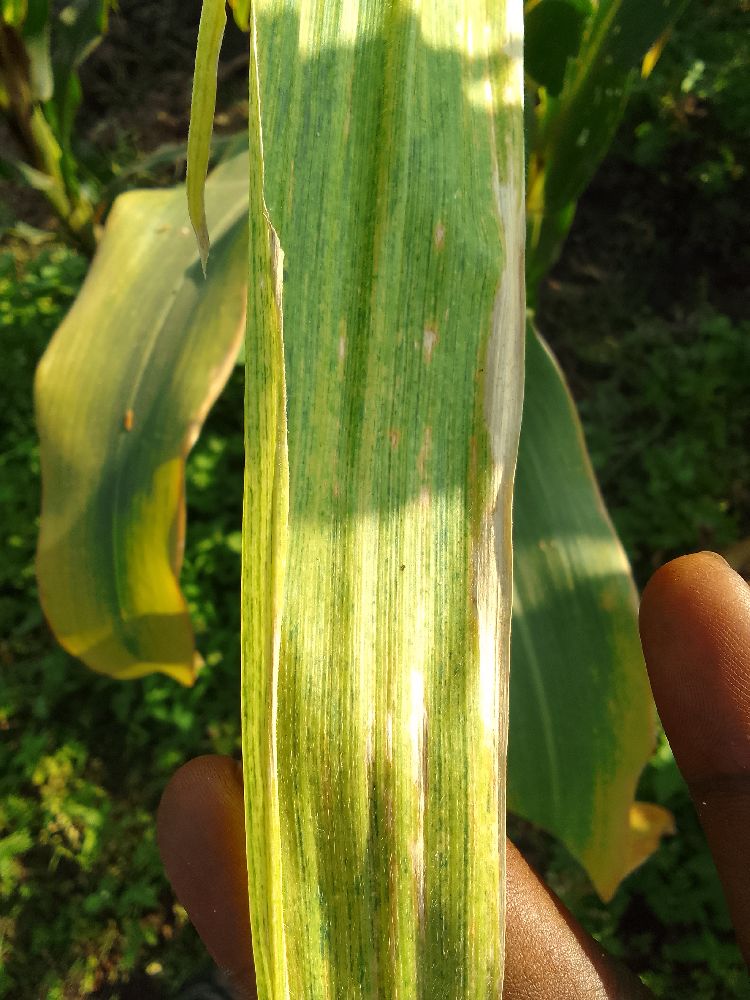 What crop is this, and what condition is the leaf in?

maize, maize lethal necrosis
